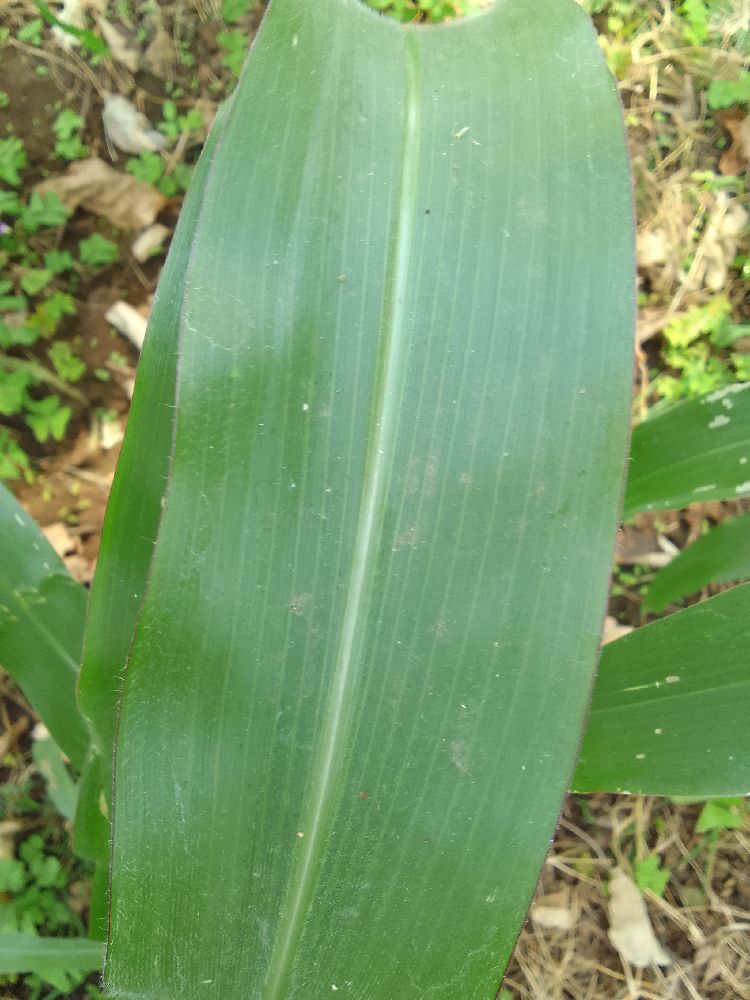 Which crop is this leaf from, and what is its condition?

maize, healthy
